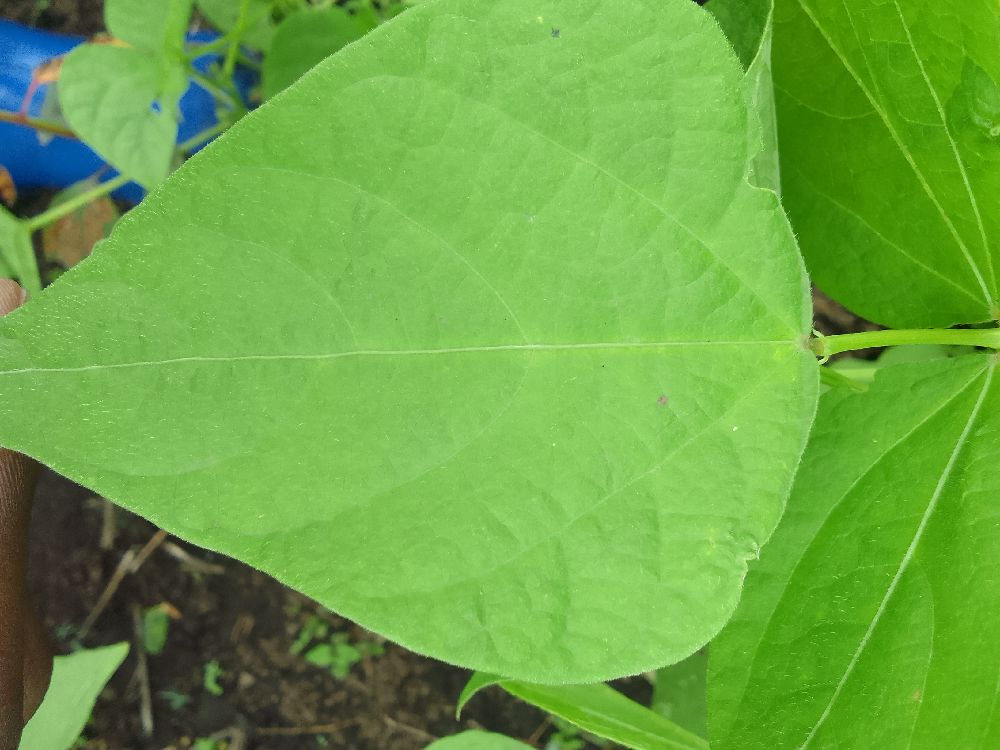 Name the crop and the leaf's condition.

common bean, healthy
